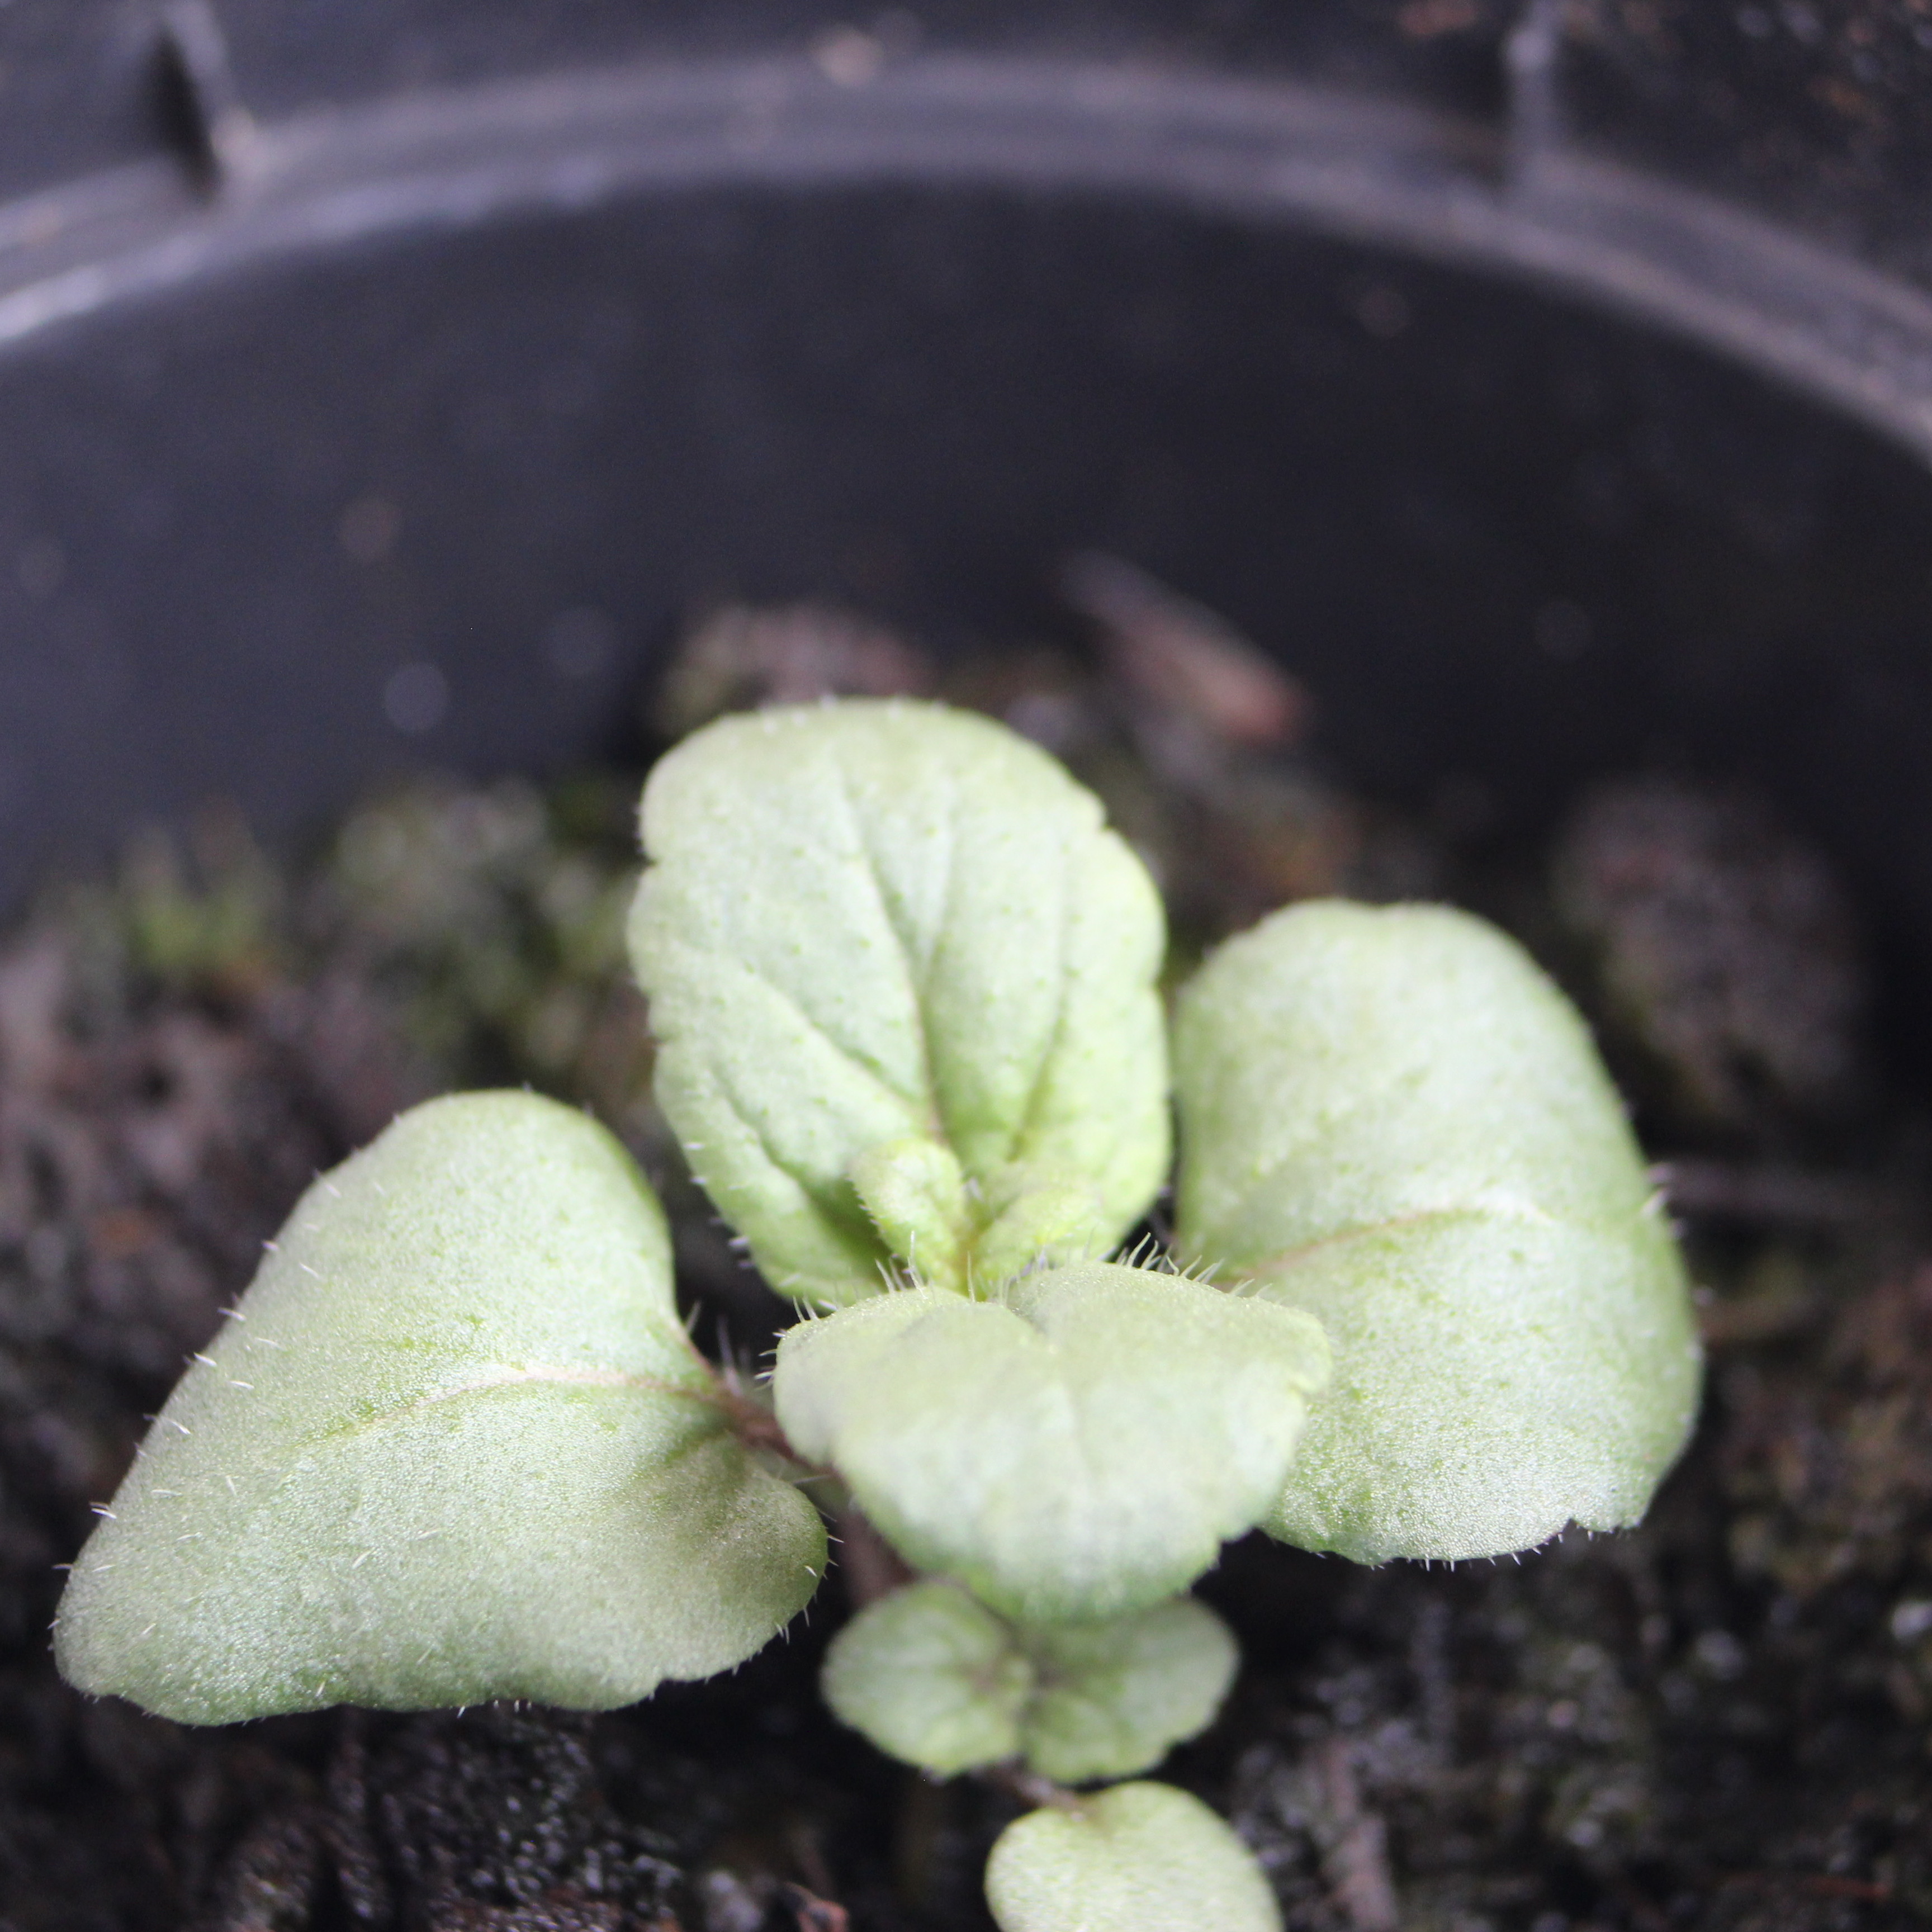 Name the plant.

Veronica persica
